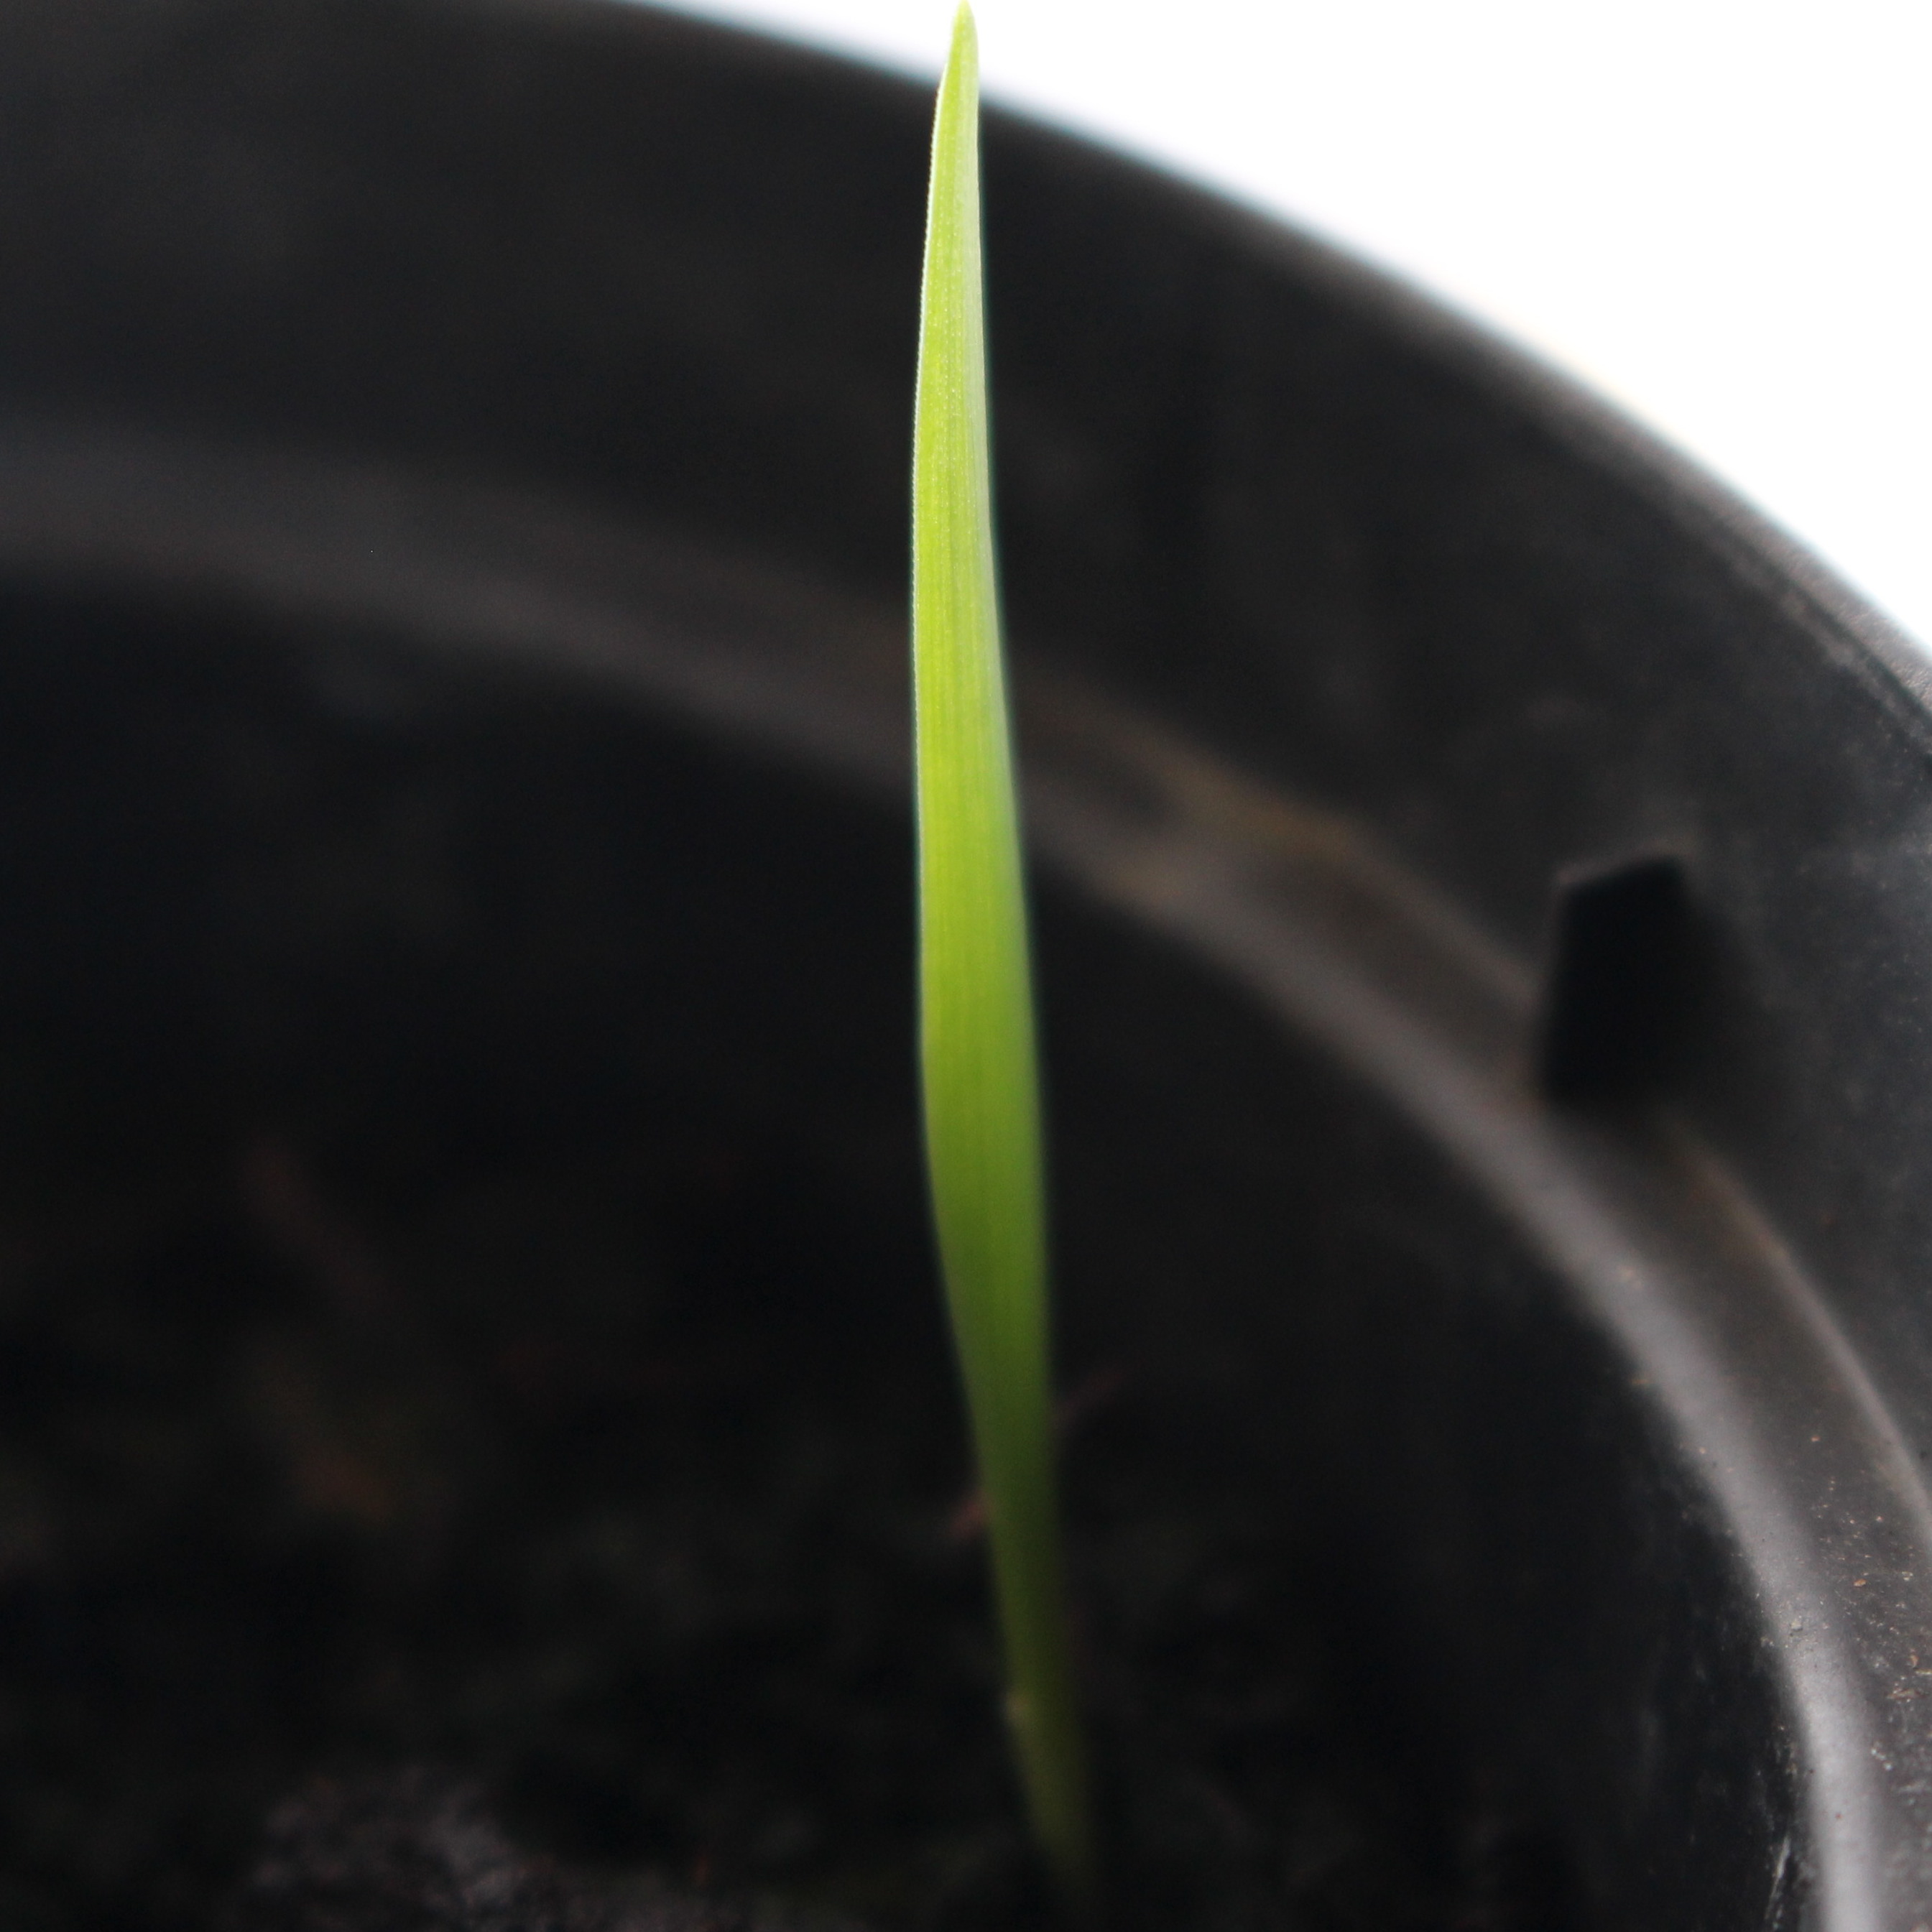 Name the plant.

Avena sterilis
